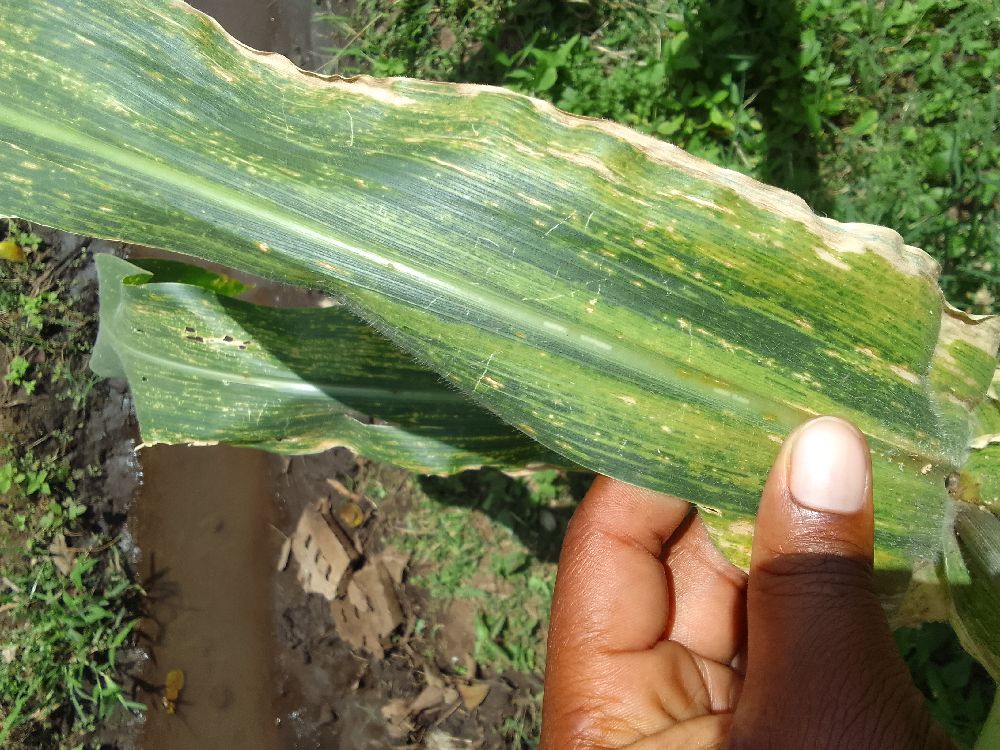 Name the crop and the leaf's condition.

maize, maize lethal necrosis
